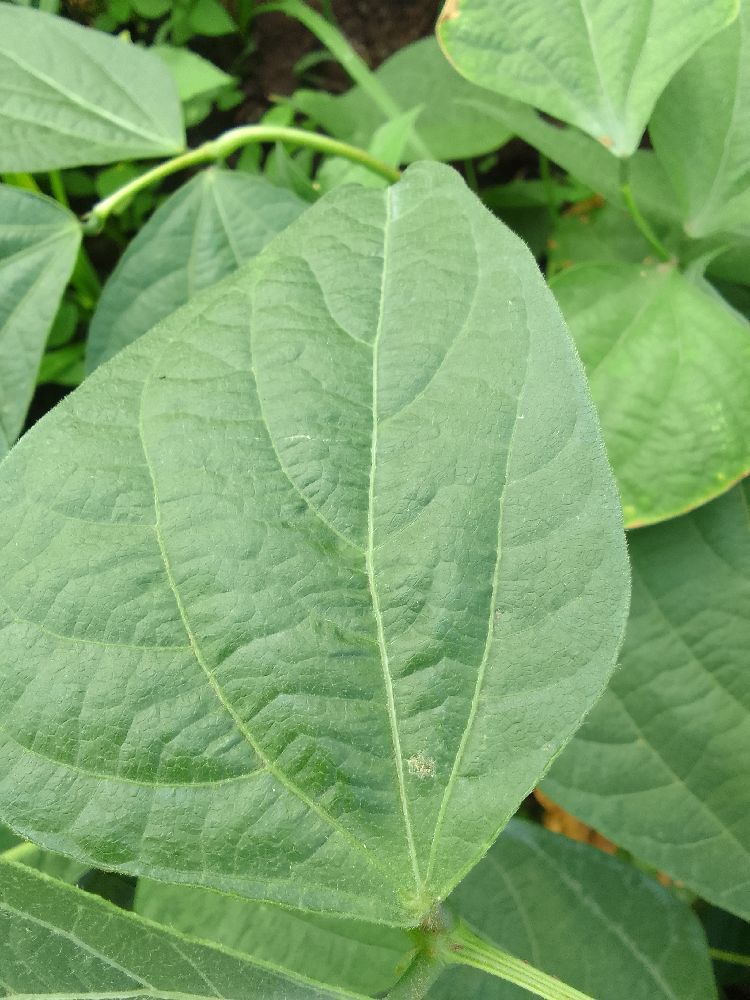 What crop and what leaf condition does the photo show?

common bean, healthy
